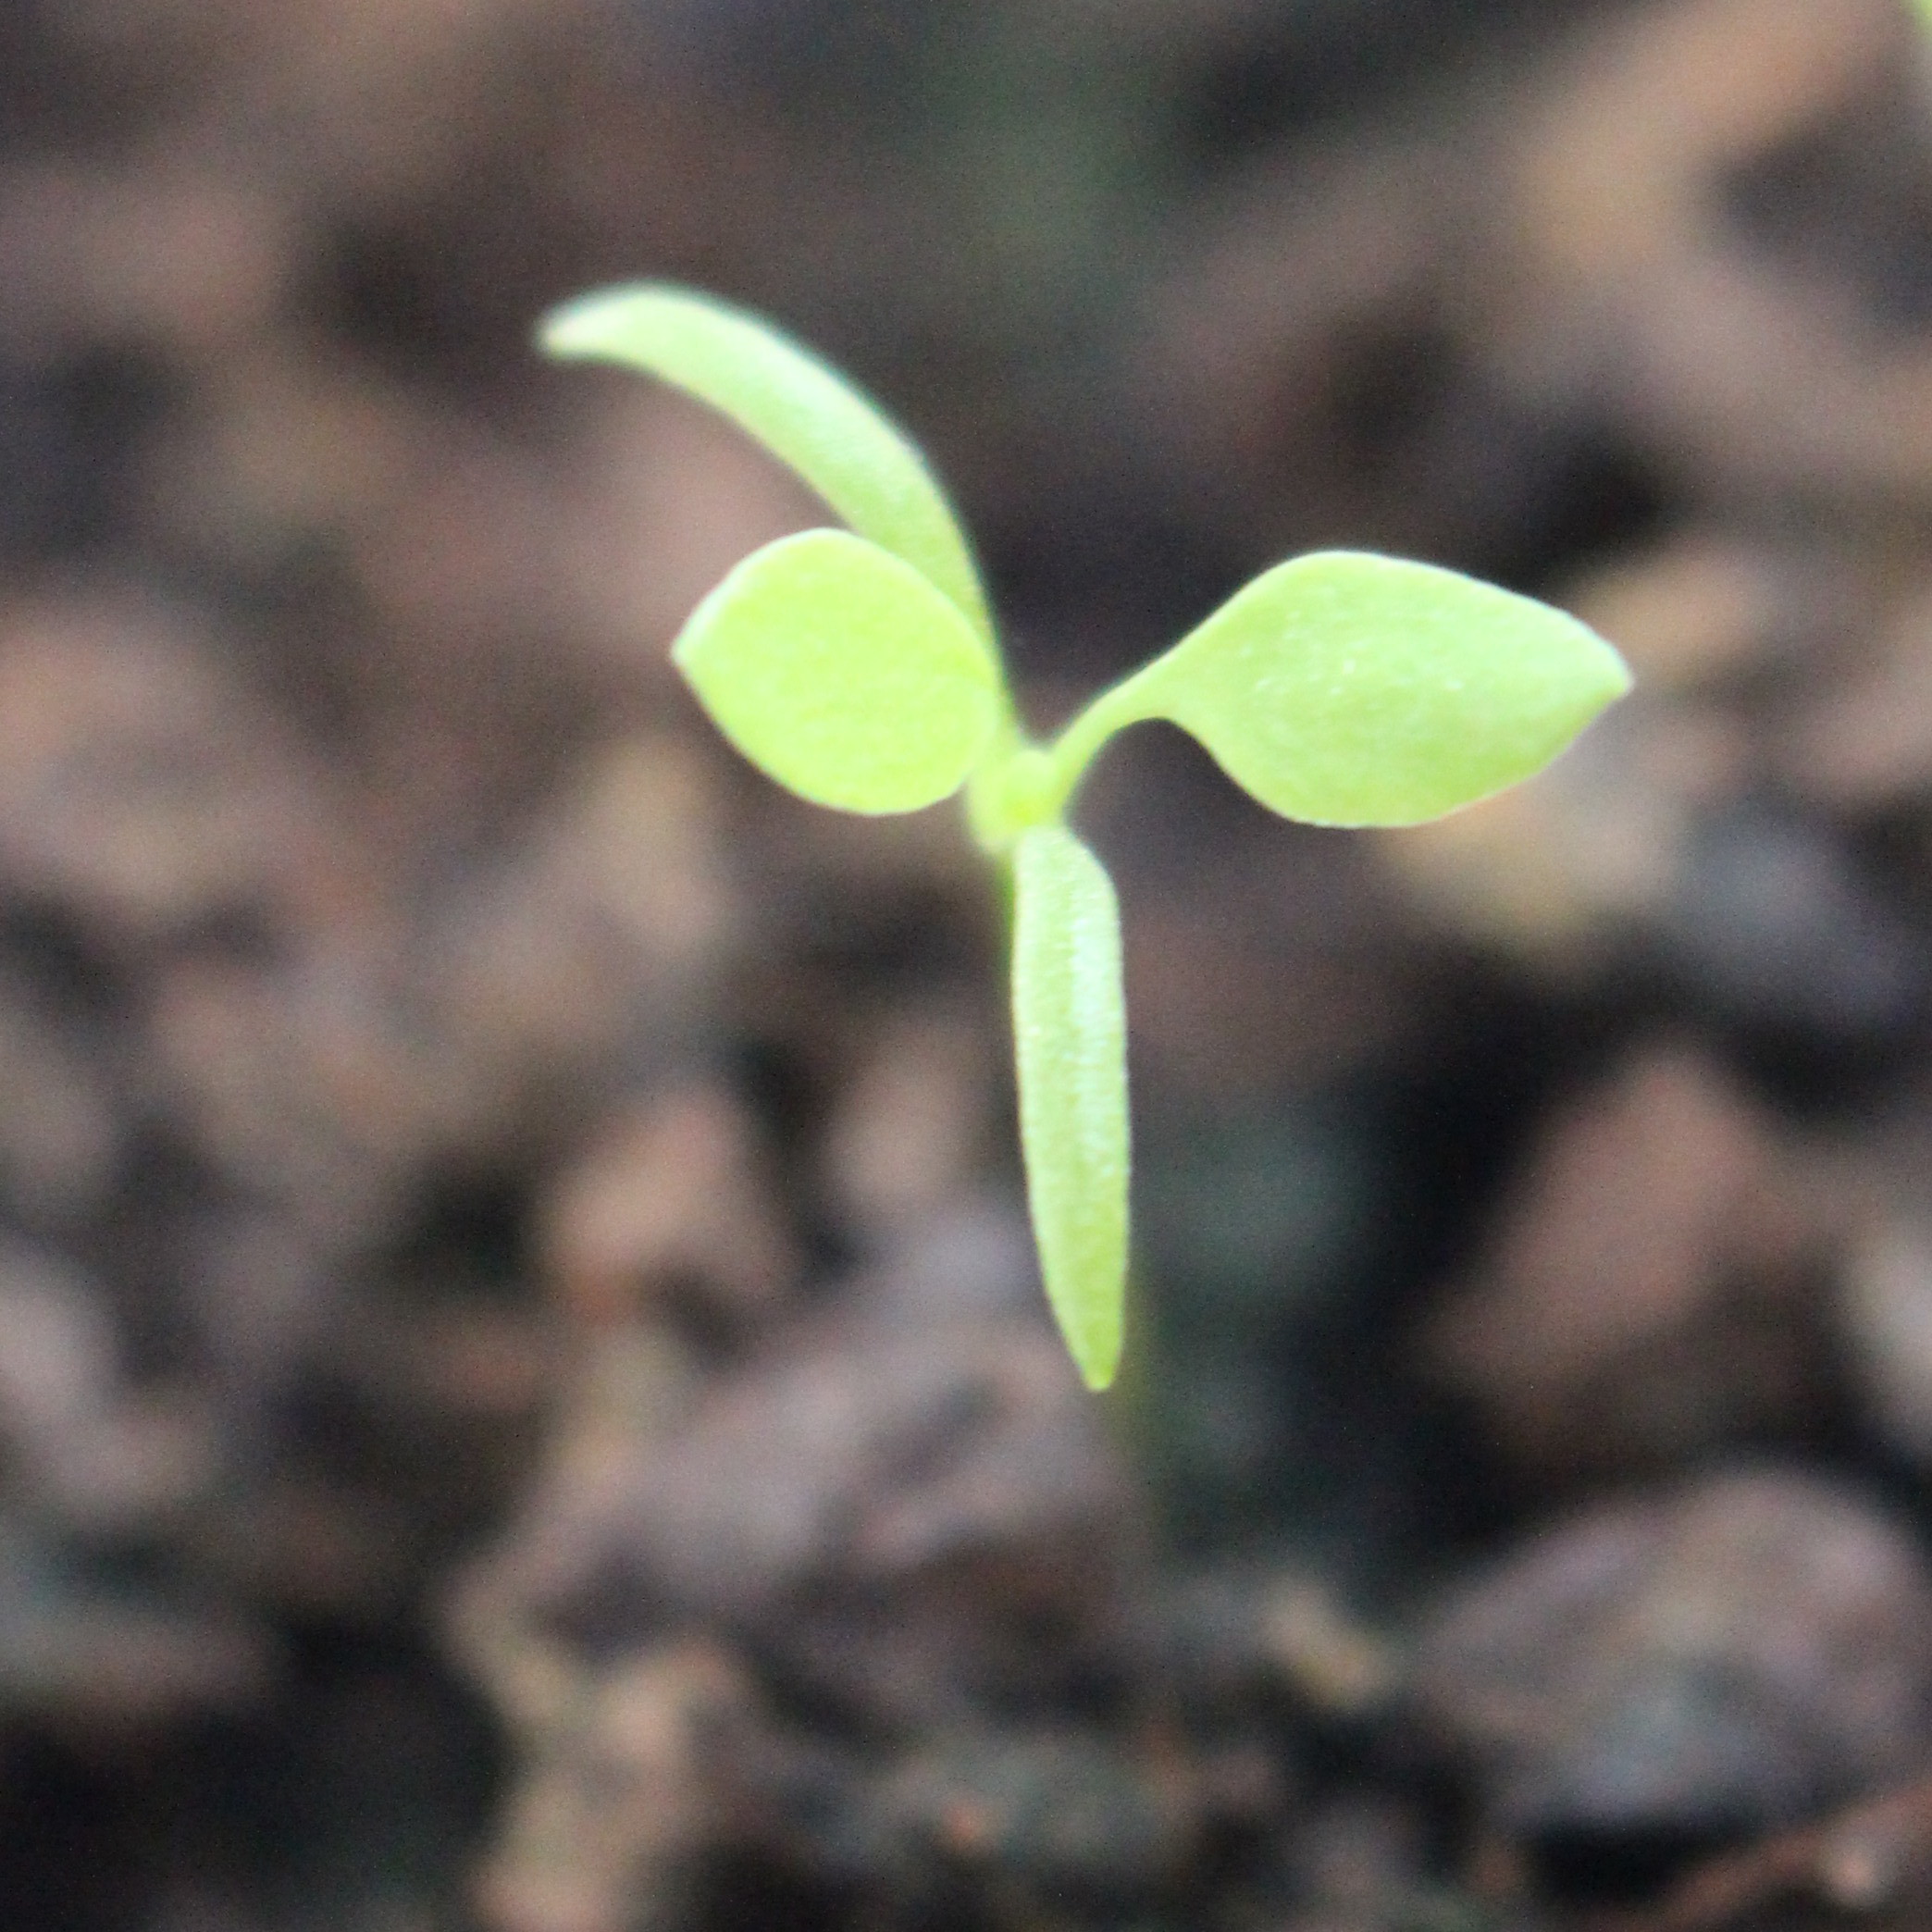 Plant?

Papaver rhoeas
